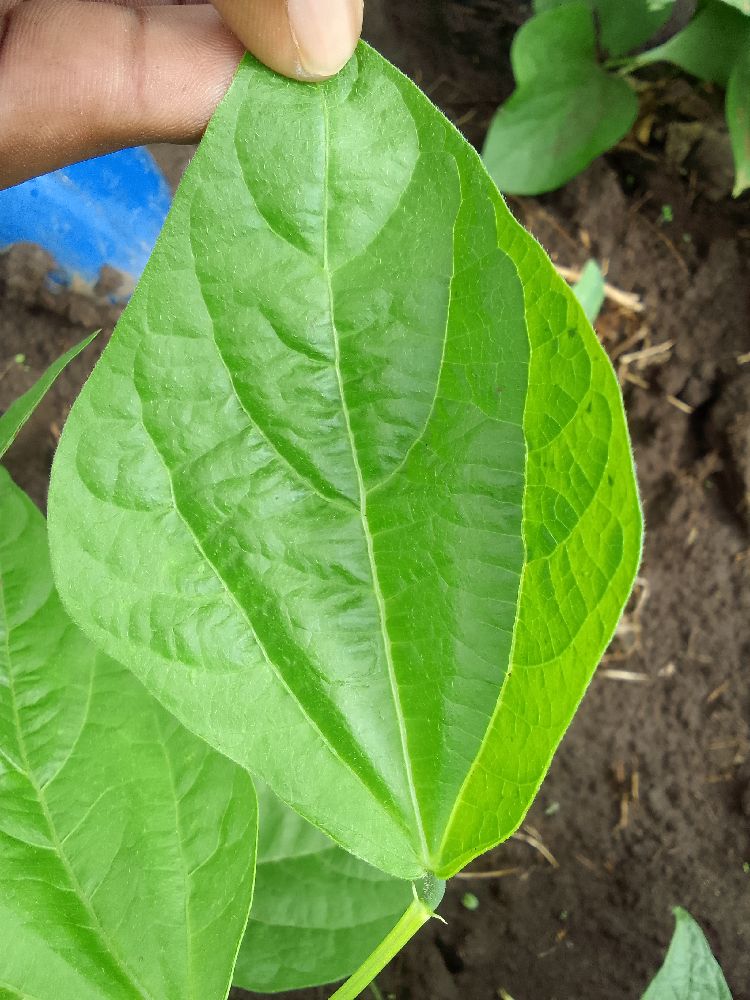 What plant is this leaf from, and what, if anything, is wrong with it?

common bean, healthy
